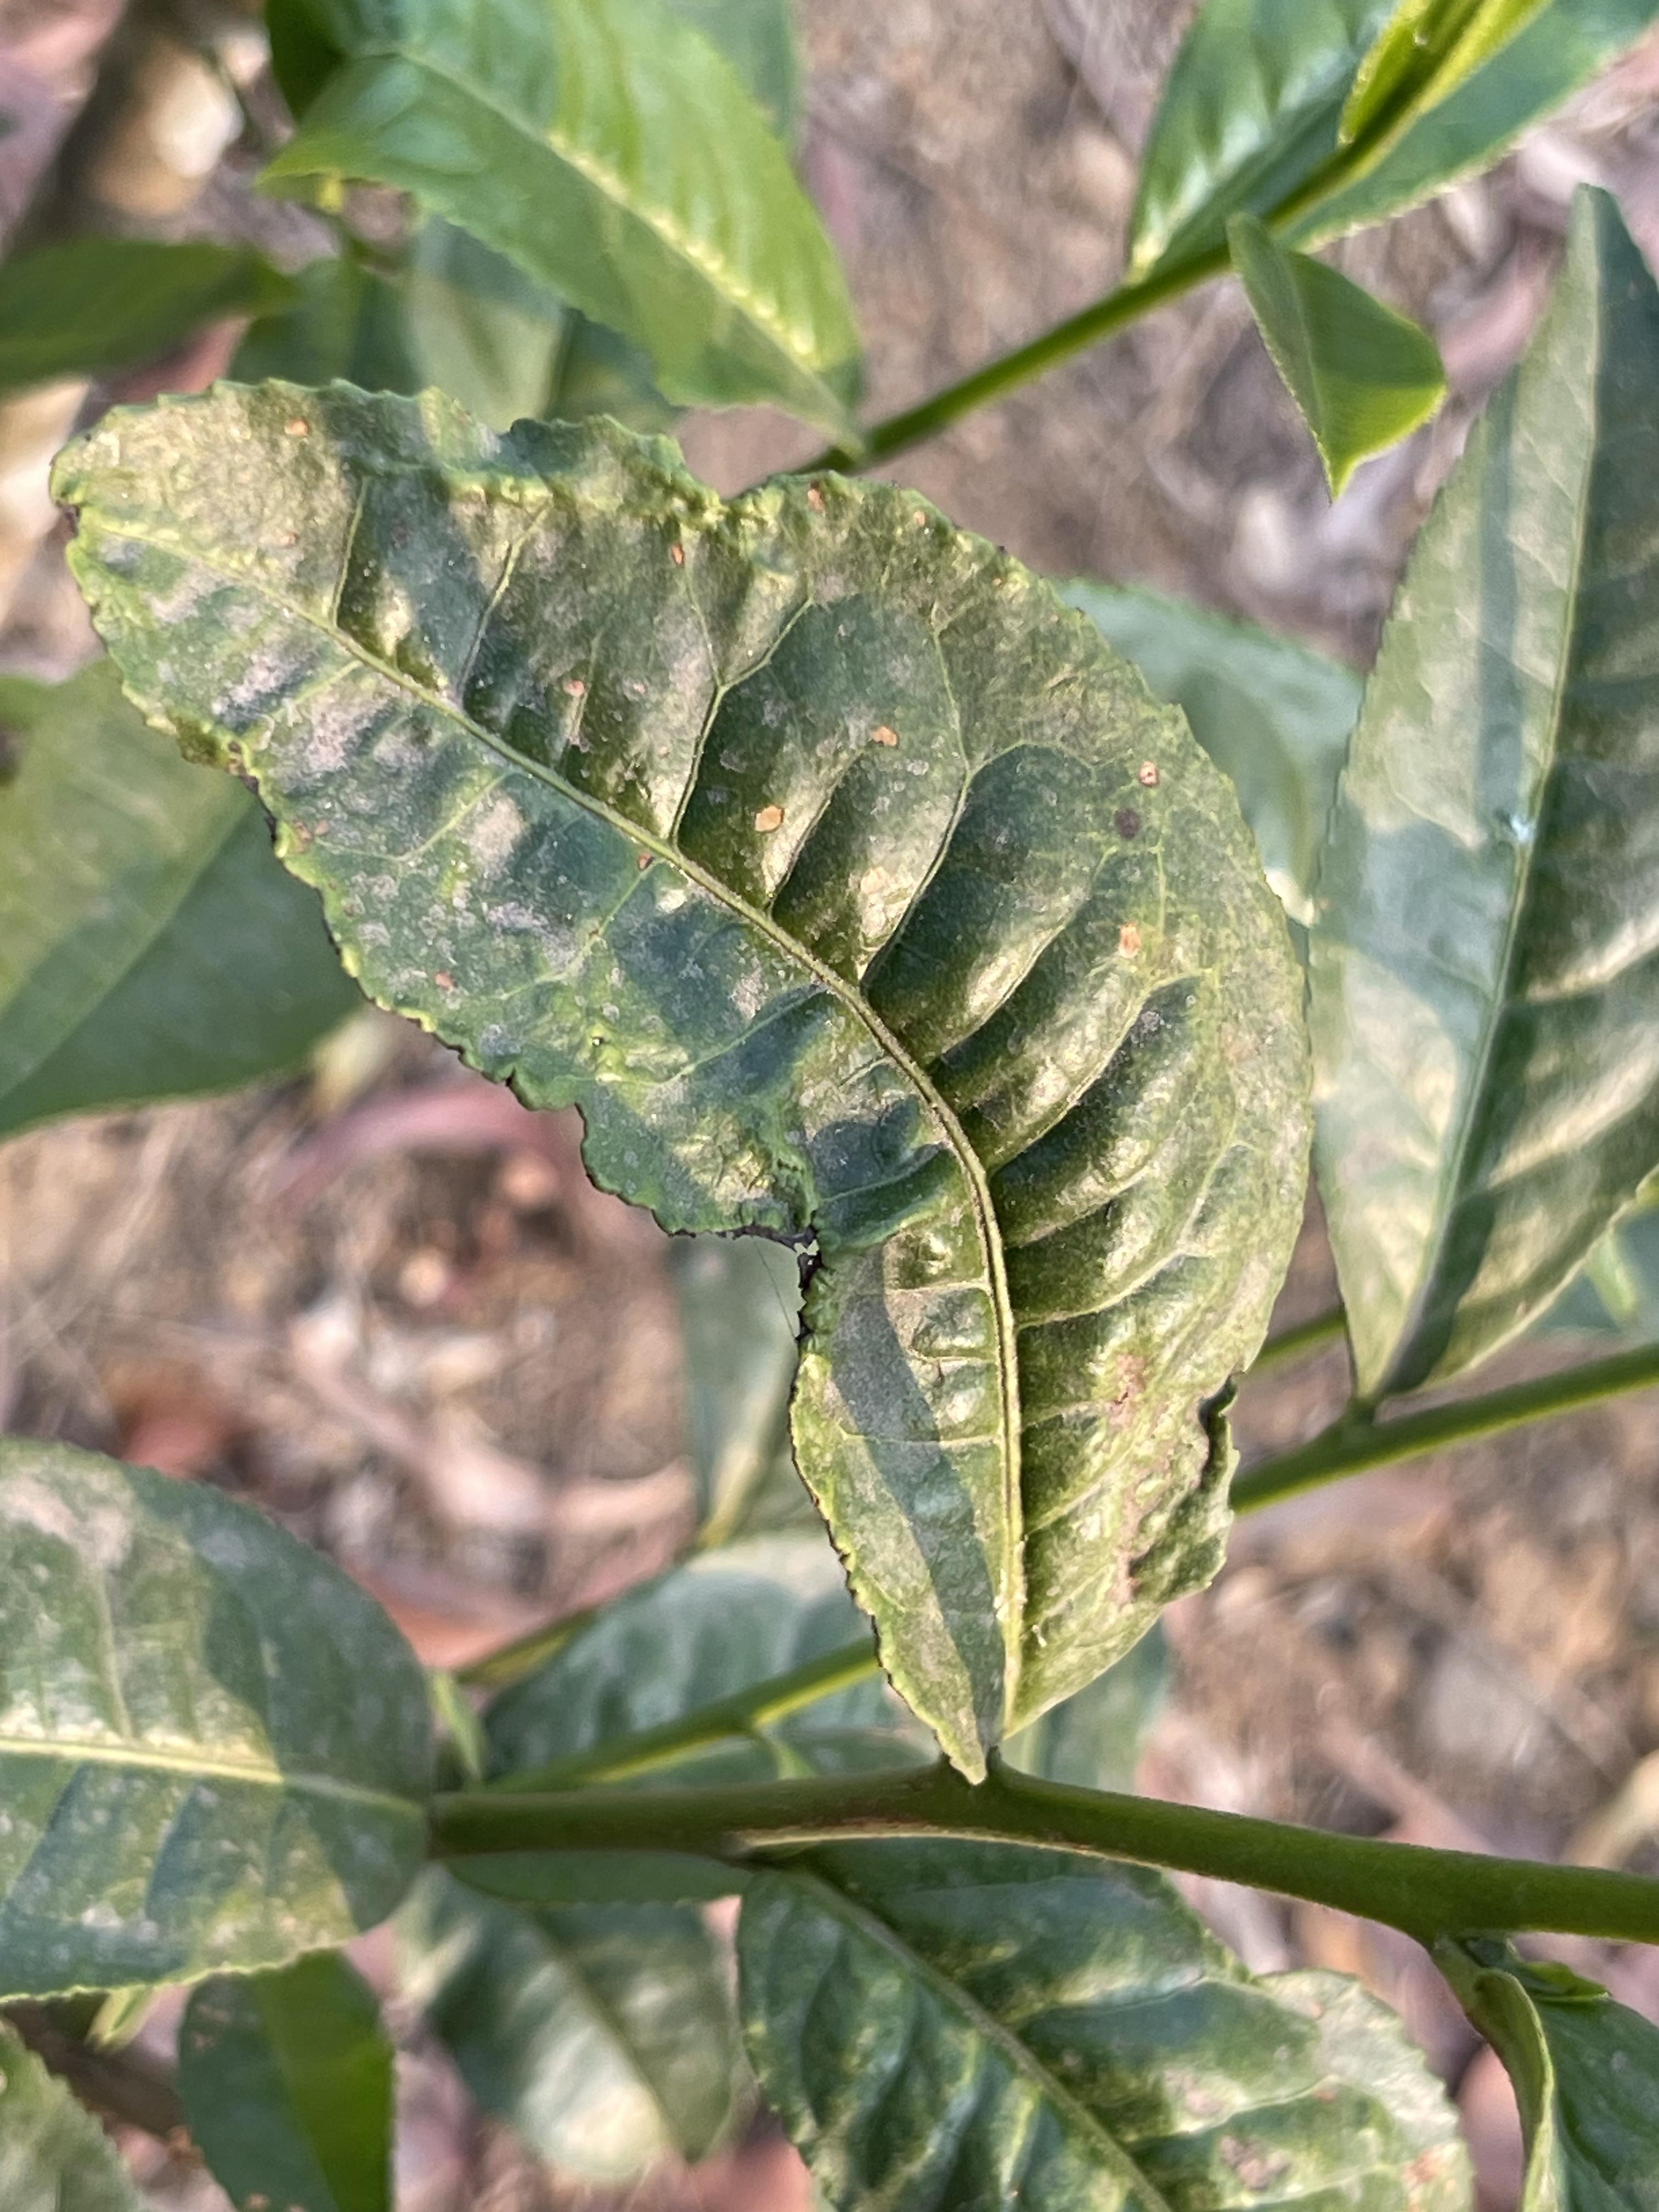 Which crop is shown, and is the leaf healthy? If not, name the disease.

tea, helopeltis
